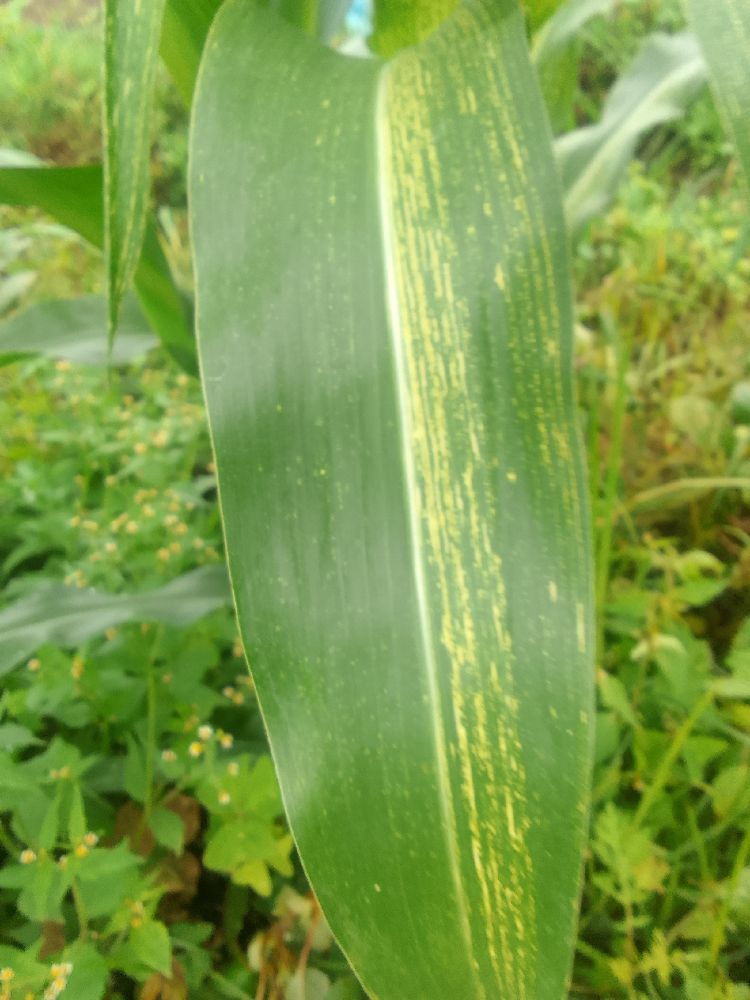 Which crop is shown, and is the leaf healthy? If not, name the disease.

maize, maize streak virus
